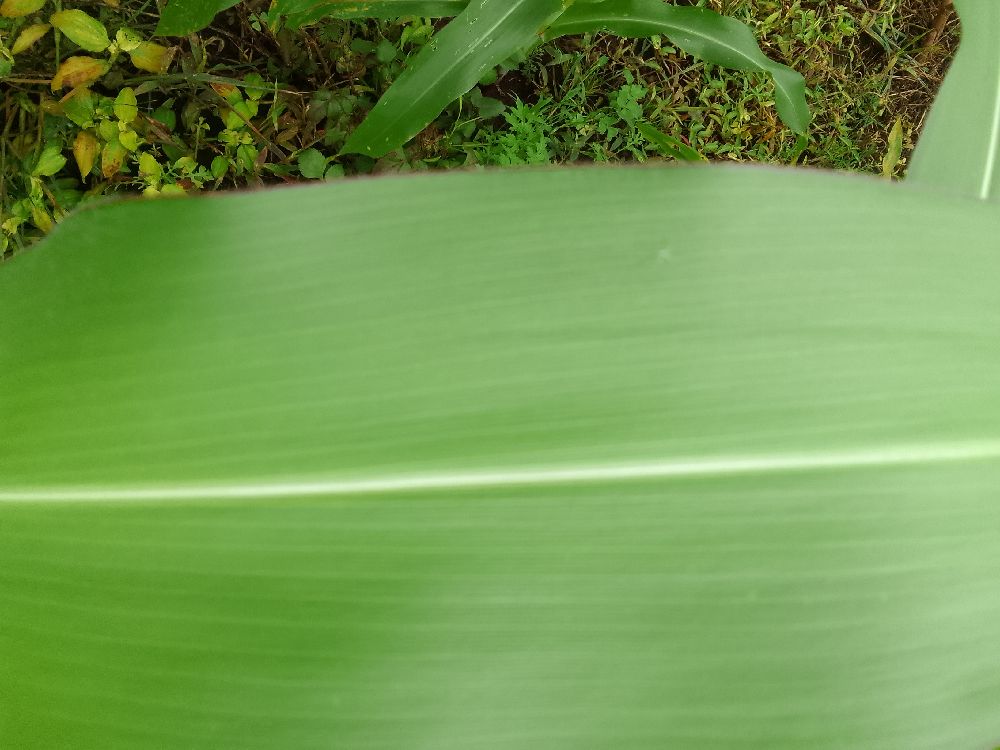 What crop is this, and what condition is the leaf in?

maize, healthy
